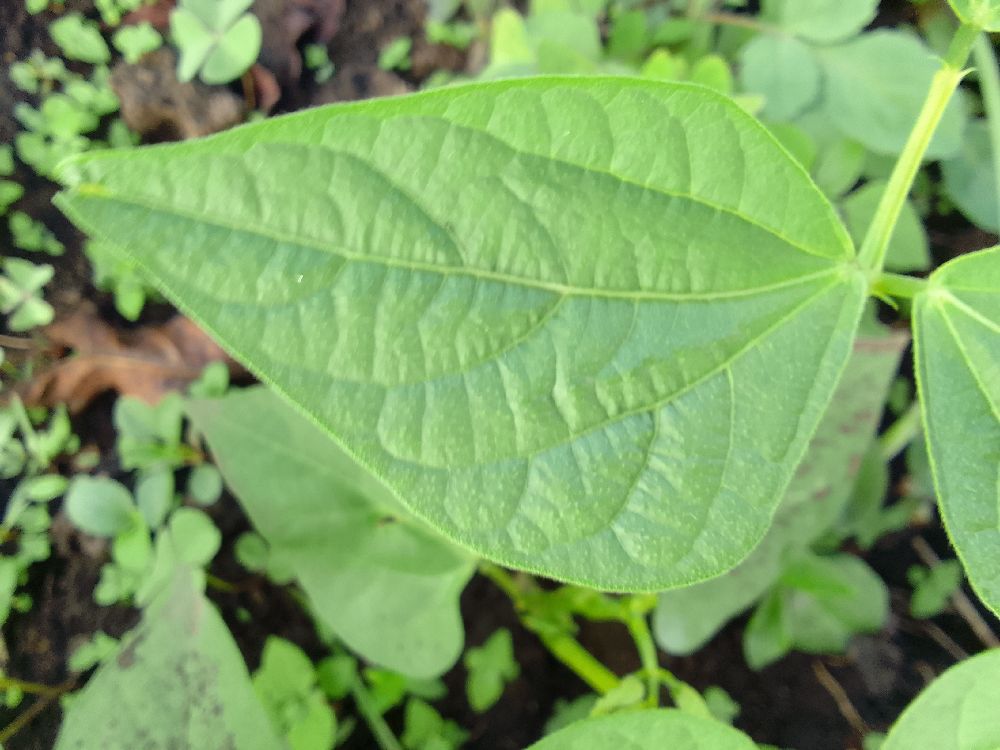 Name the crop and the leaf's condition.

common bean, healthy
